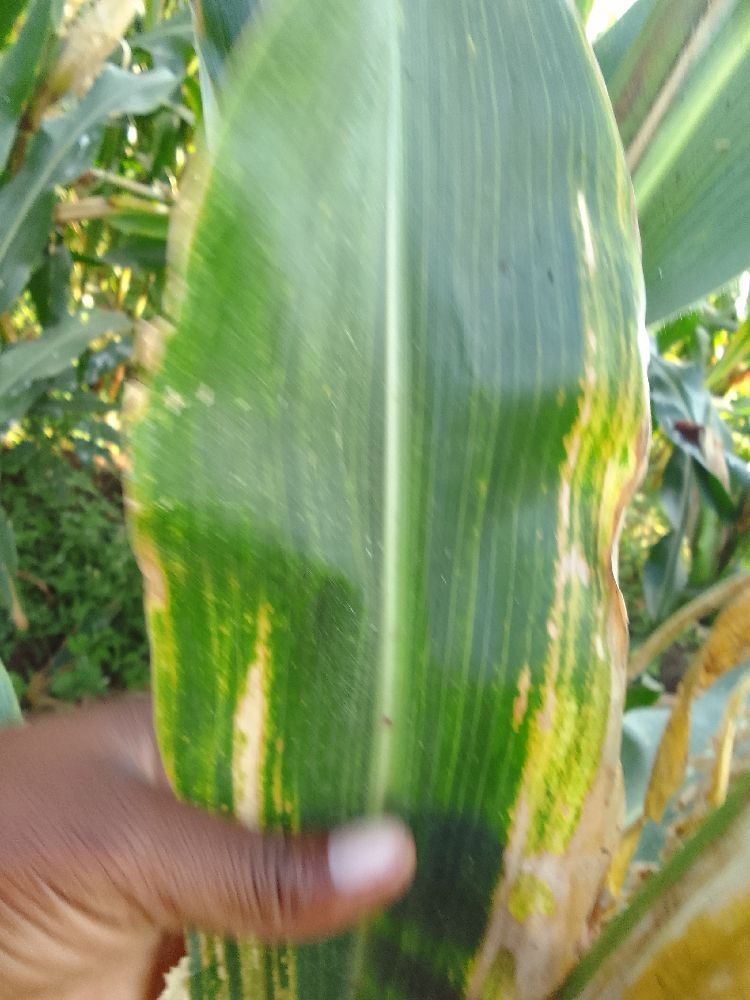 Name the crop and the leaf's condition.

maize, maize lethal necrosis
